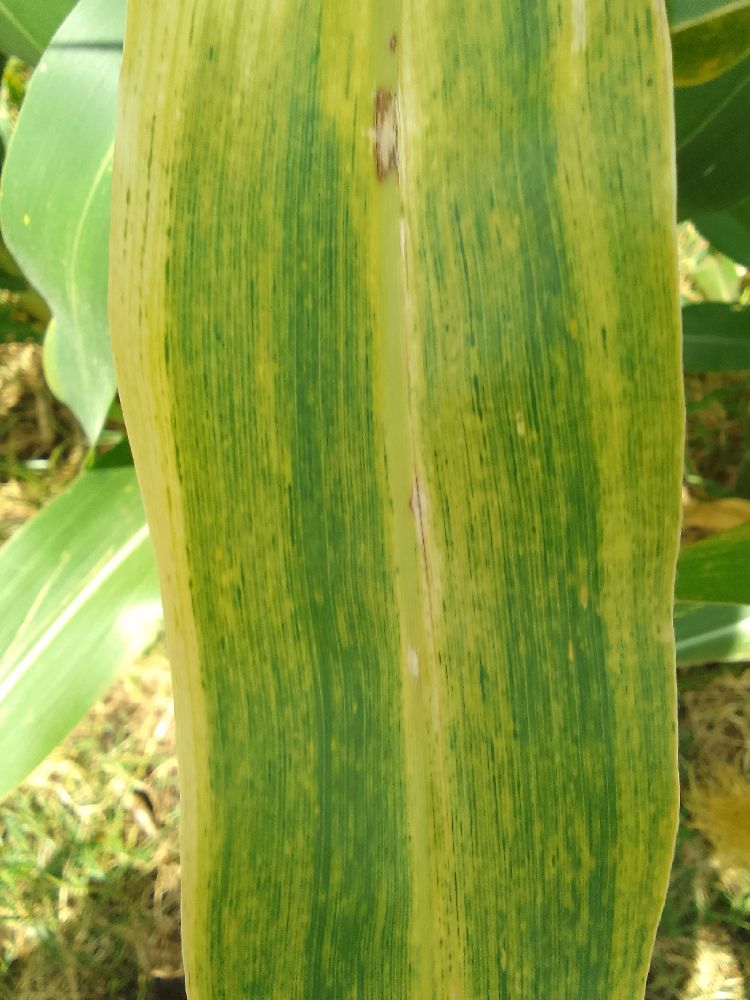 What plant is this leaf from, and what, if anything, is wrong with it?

maize, maize lethal necrosis
